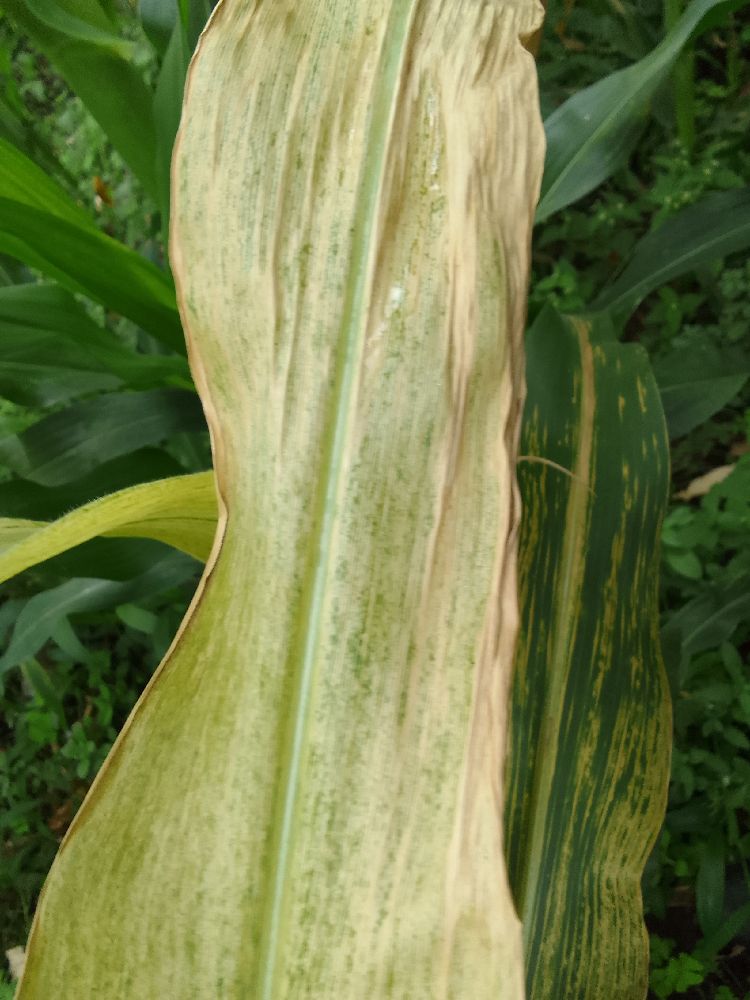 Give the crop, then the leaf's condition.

maize, maize lethal necrosis
